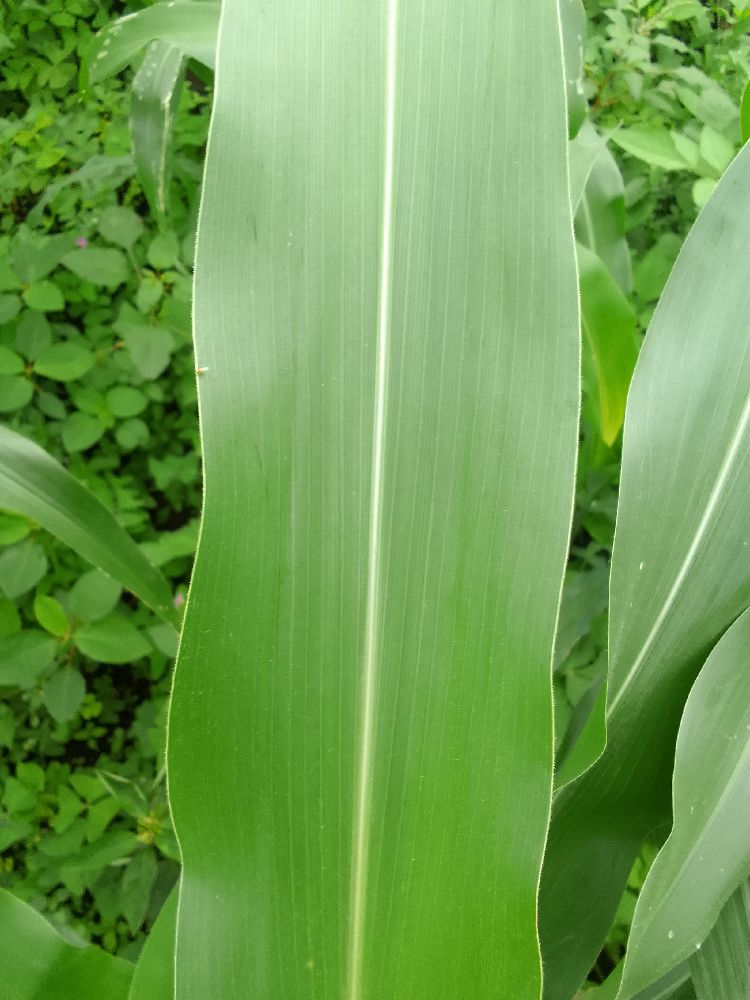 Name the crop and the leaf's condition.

maize, healthy
